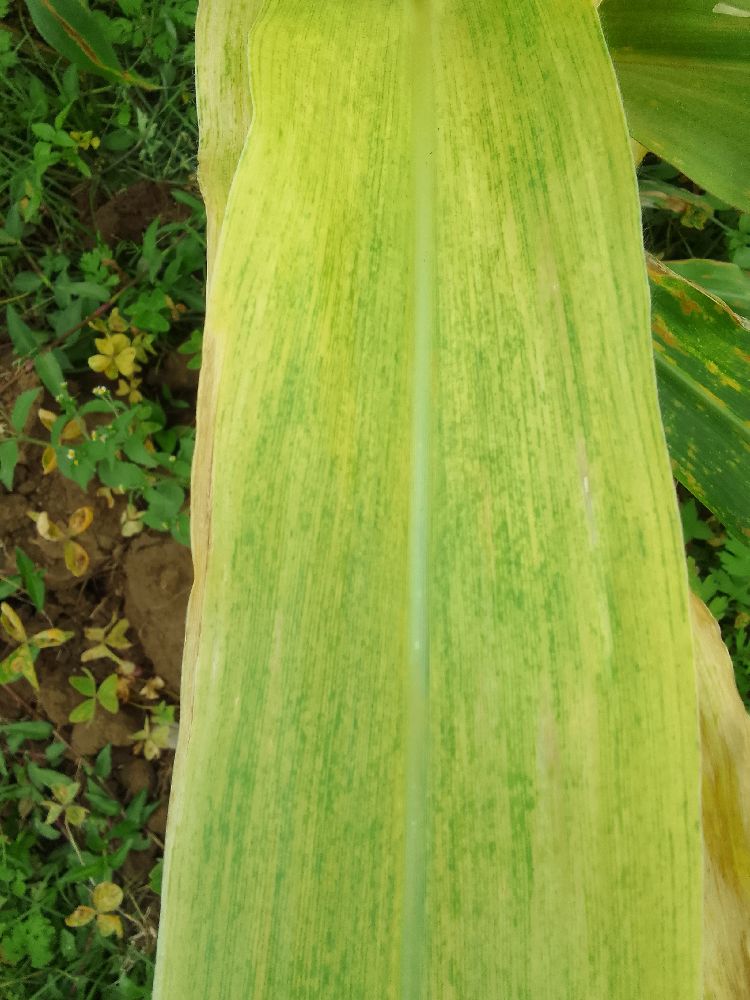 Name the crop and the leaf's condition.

maize, maize lethal necrosis
